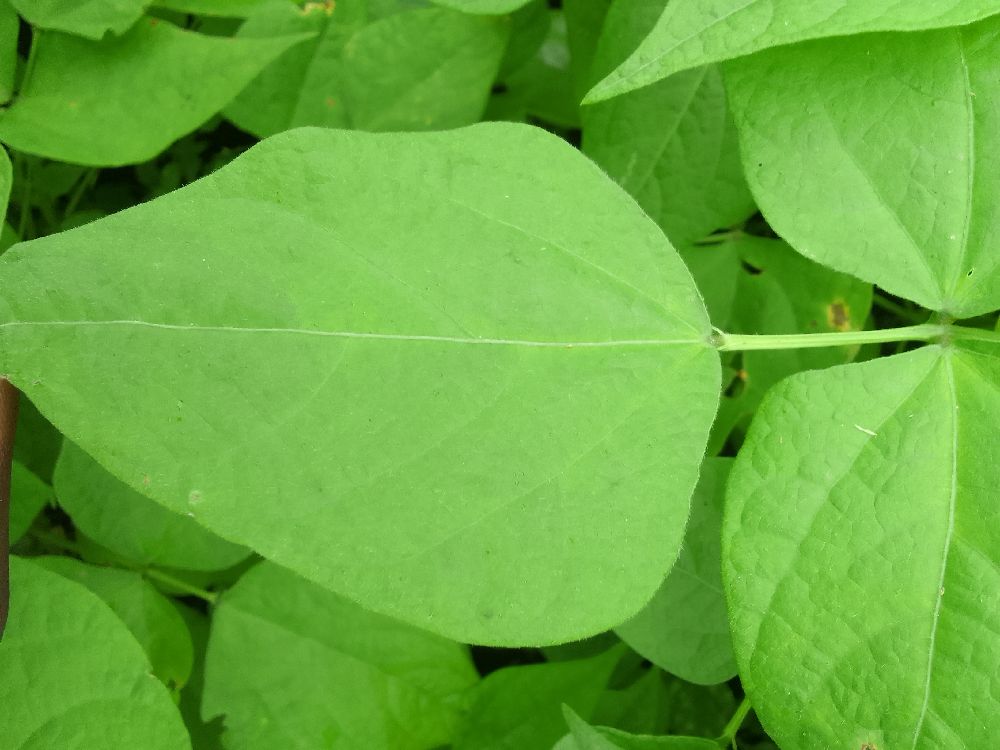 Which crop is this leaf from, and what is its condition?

common bean, healthy
